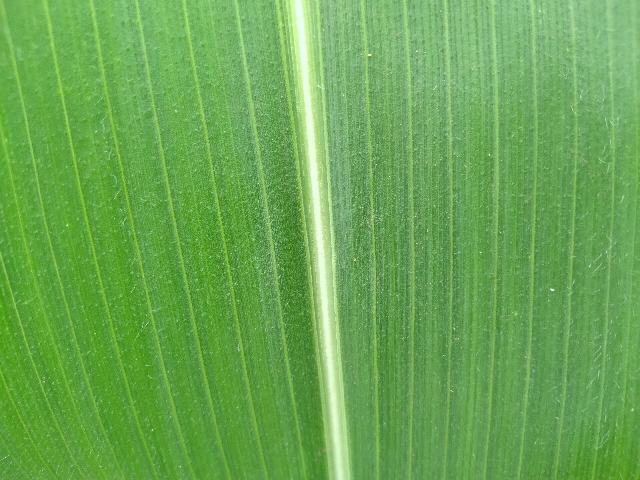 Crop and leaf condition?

maize, healthy
